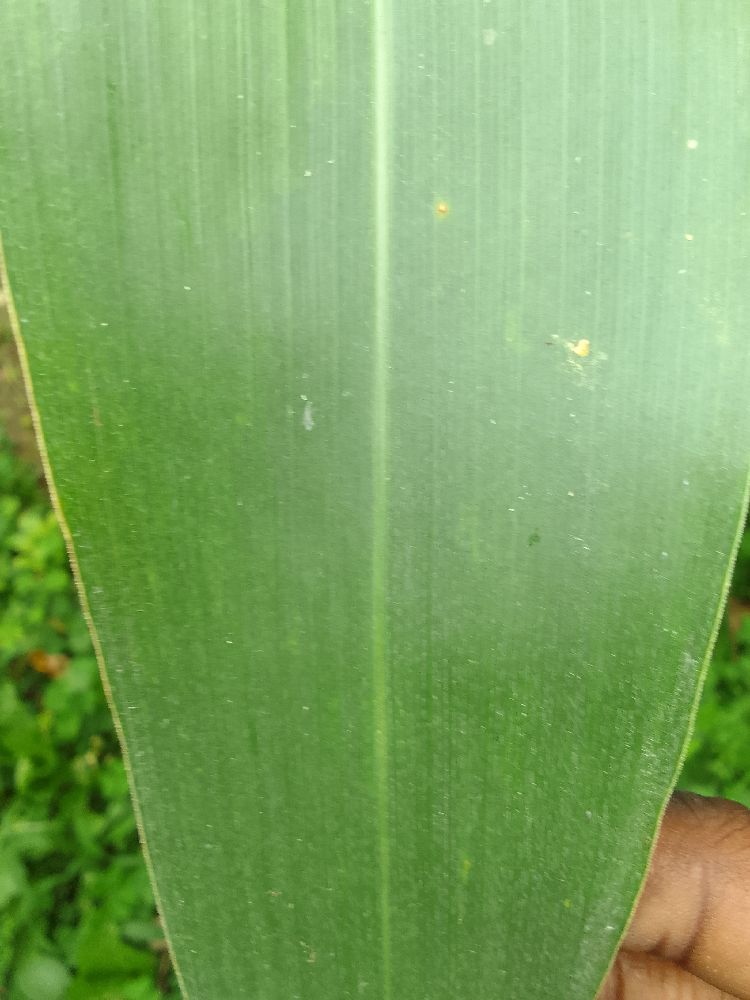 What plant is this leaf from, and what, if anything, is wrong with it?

maize, healthy
